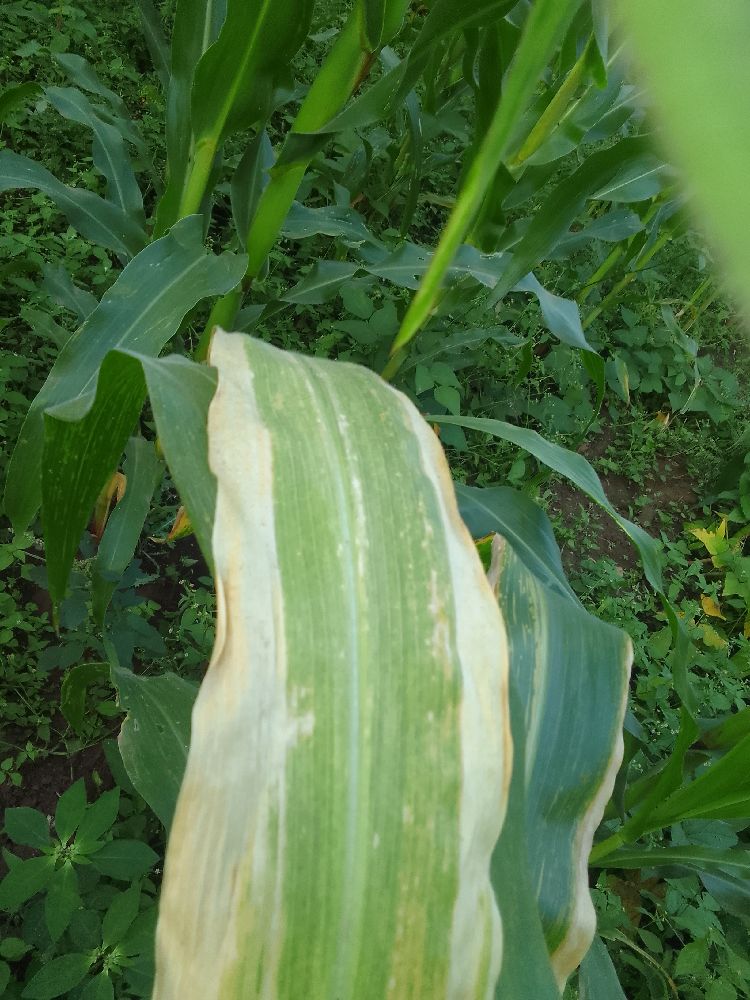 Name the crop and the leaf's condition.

maize, maize lethal necrosis
